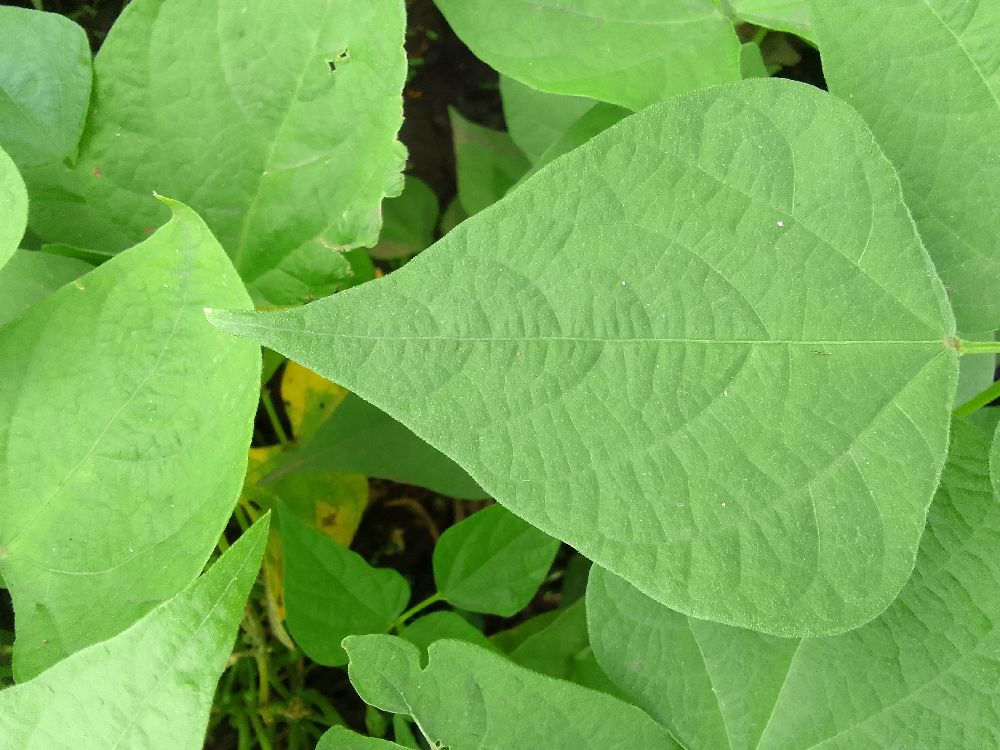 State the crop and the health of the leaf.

common bean, healthy
